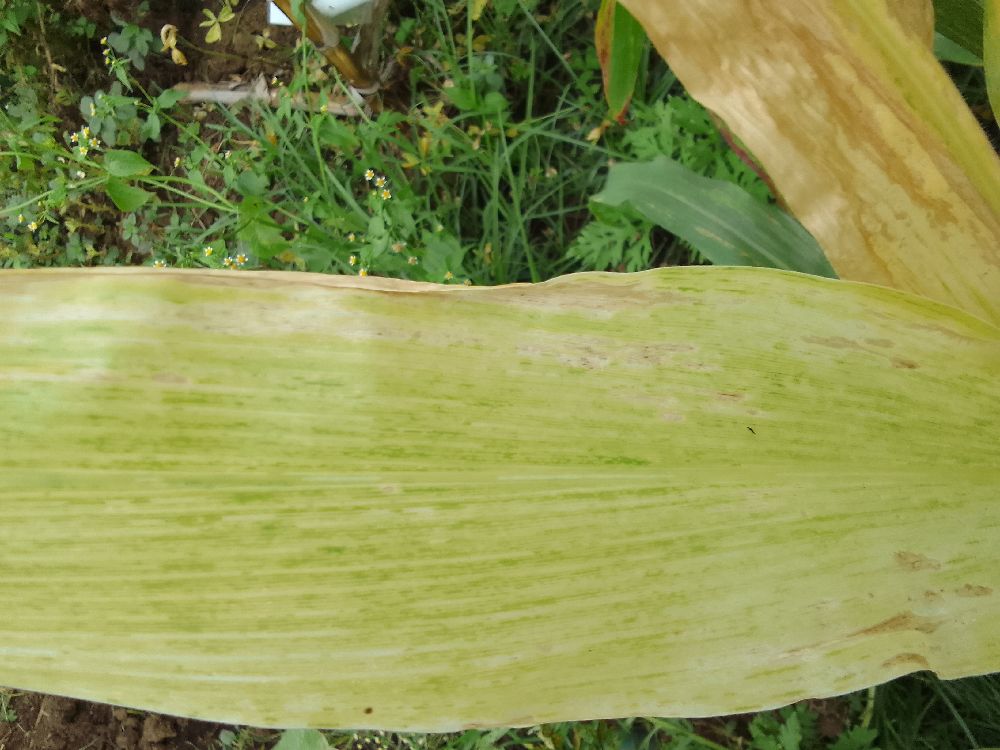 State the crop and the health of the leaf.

maize, maize lethal necrosis
